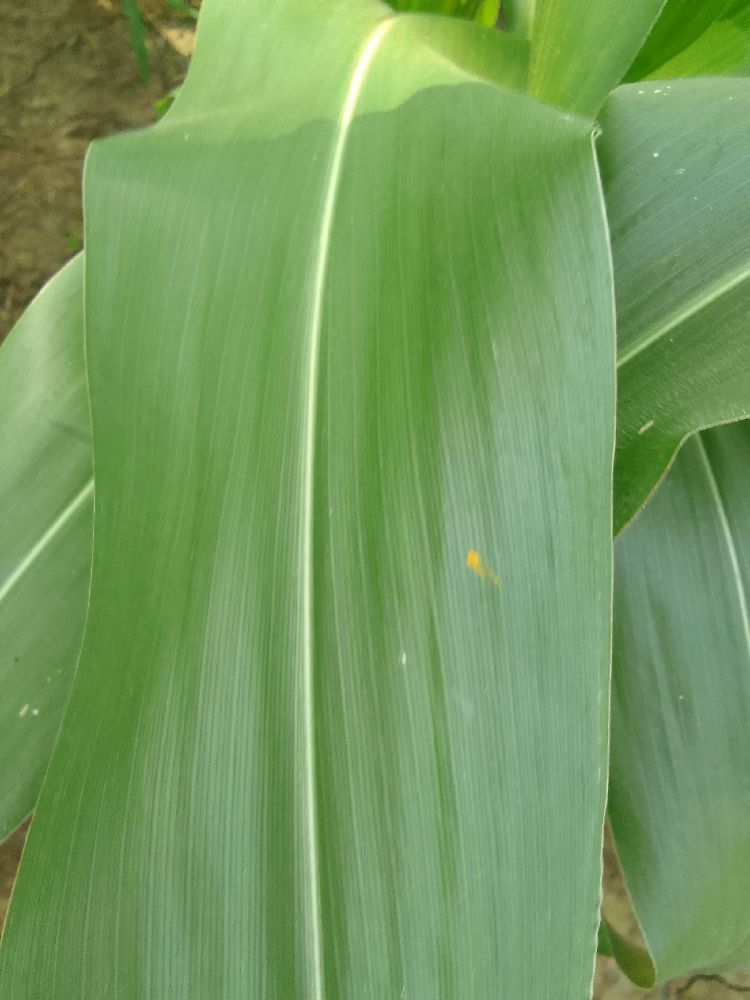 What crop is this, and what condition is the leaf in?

maize, healthy
